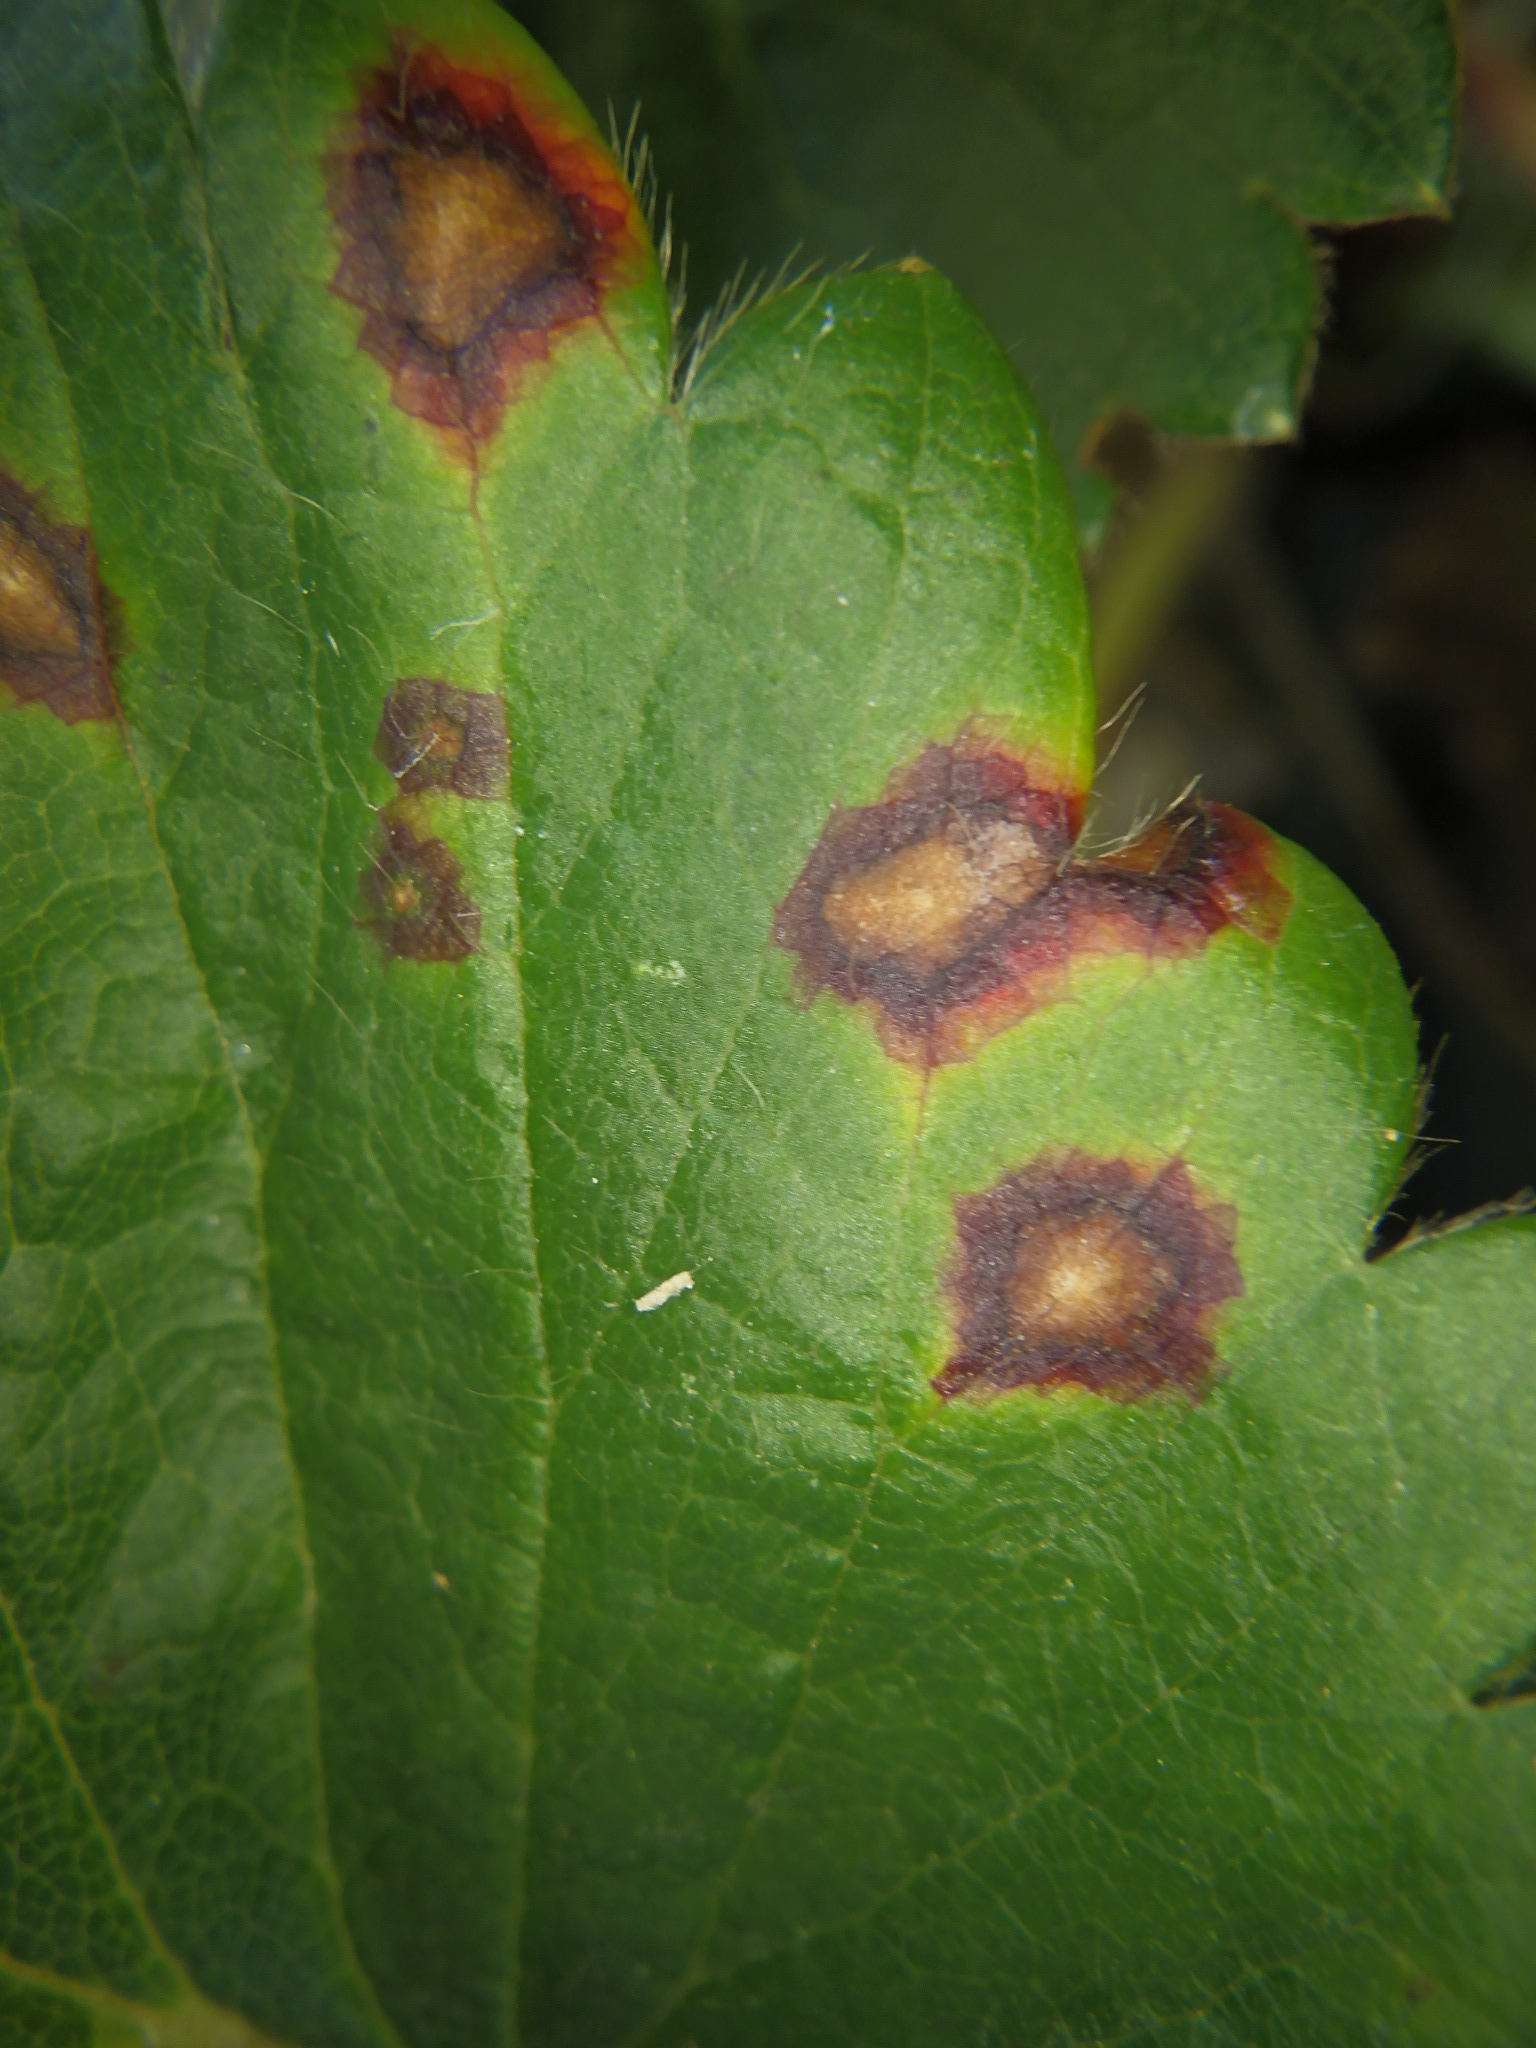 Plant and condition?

strawberry, leaf blight
